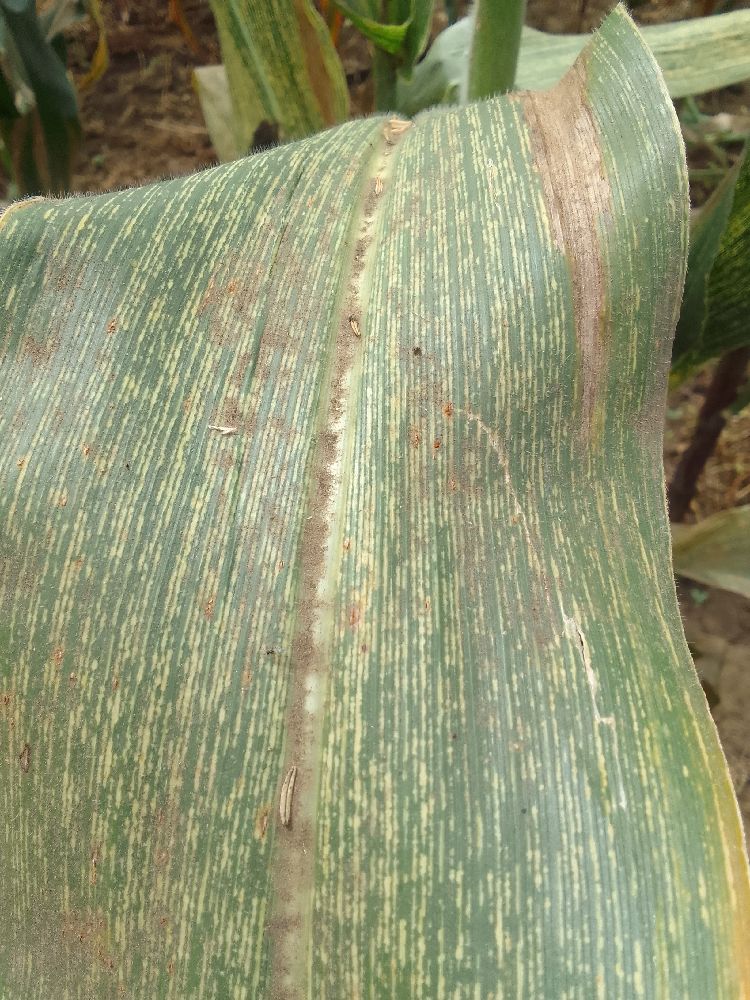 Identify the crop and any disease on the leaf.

maize, maize streak virus
